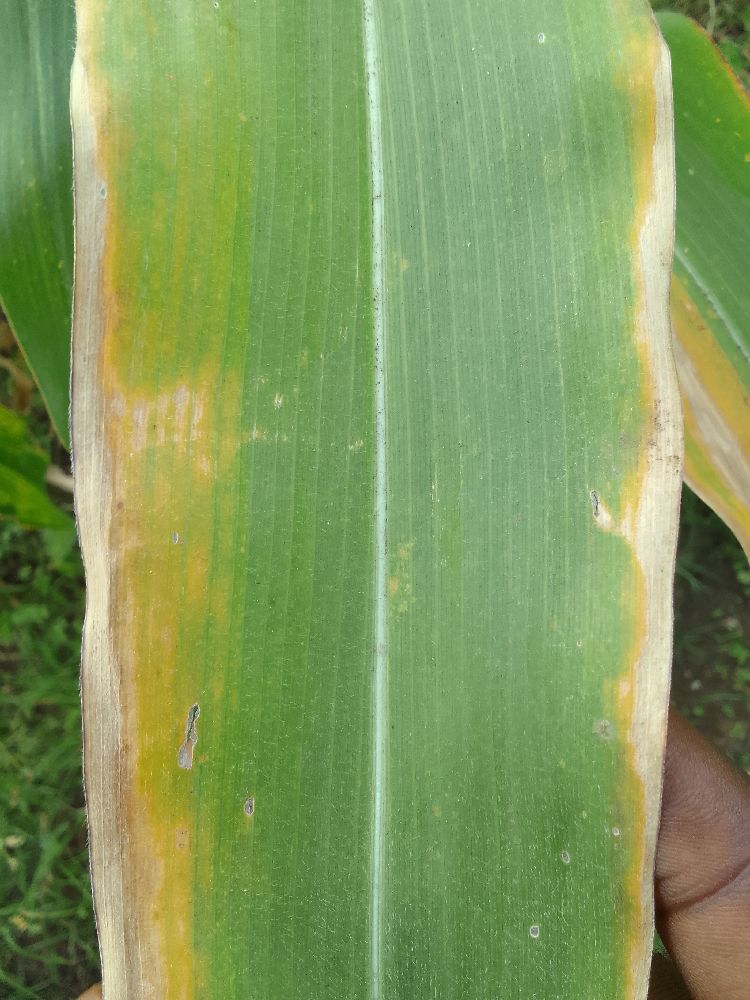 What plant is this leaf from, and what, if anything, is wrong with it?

maize, maize lethal necrosis
